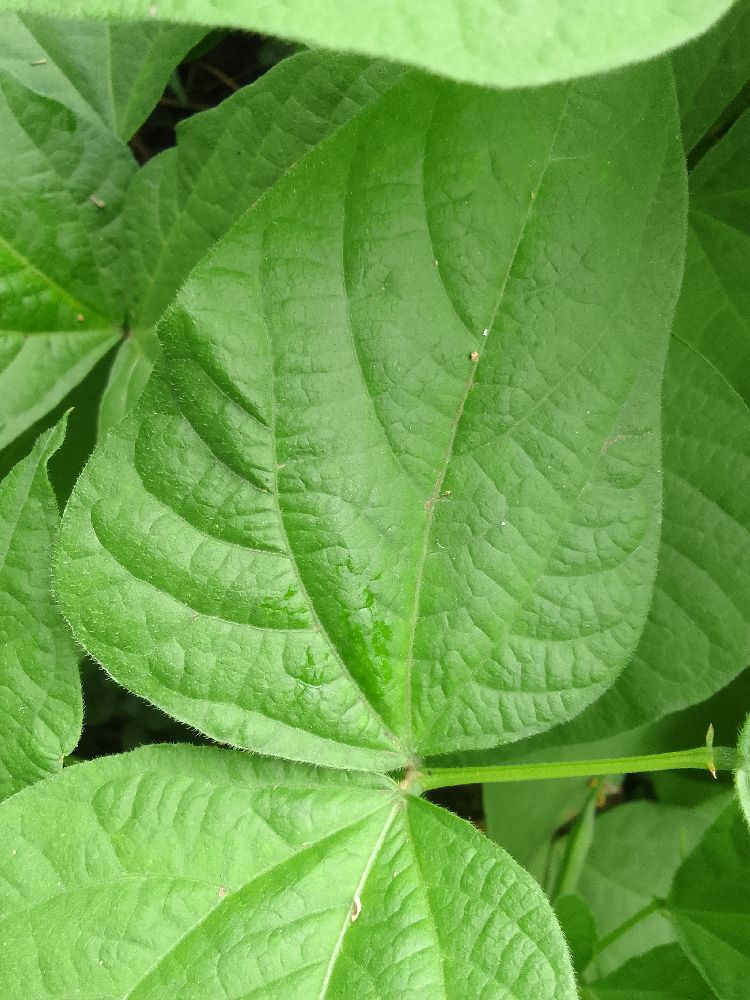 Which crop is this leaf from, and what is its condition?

common bean, healthy
